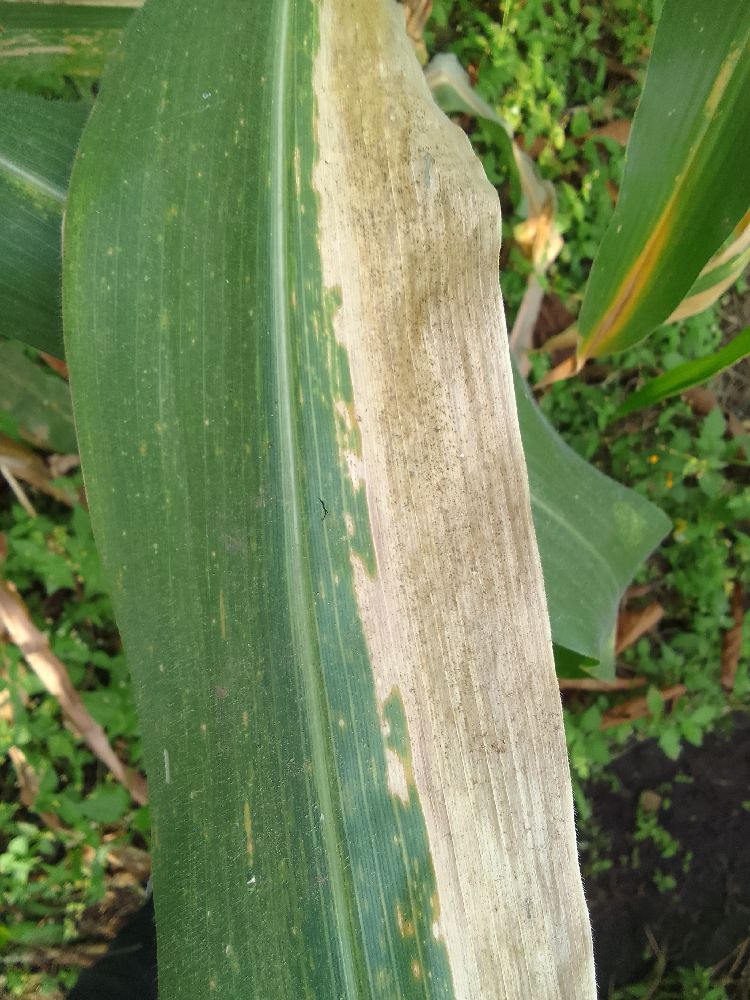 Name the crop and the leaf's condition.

maize, maize lethal necrosis
